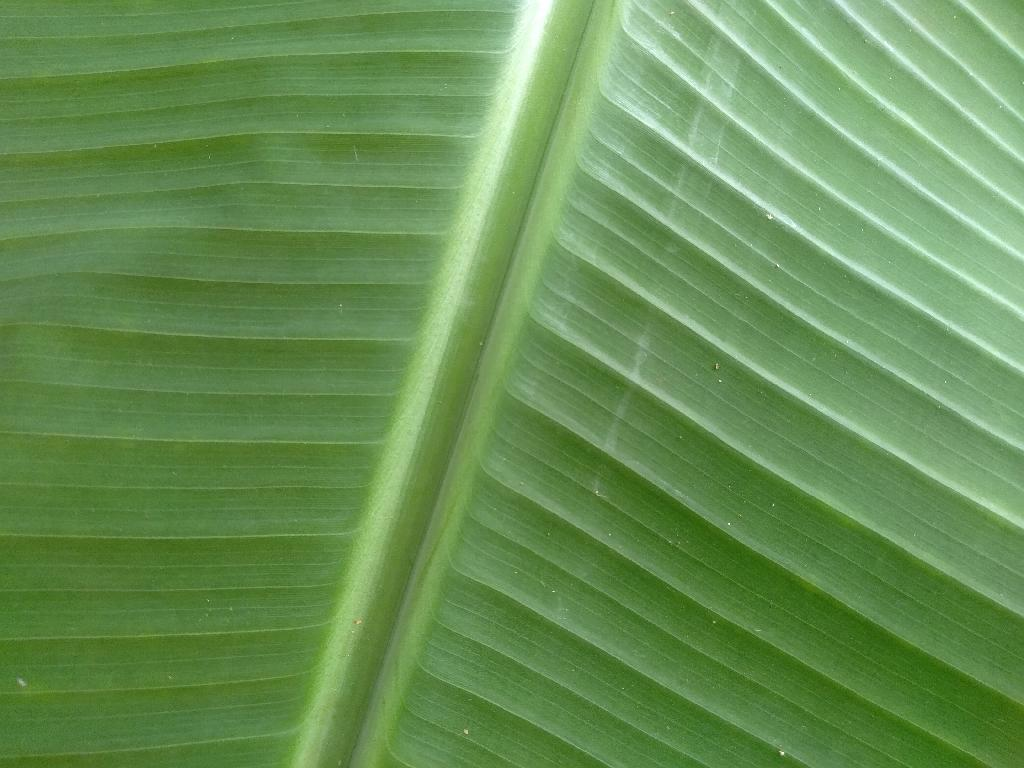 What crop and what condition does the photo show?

banana, healthy
